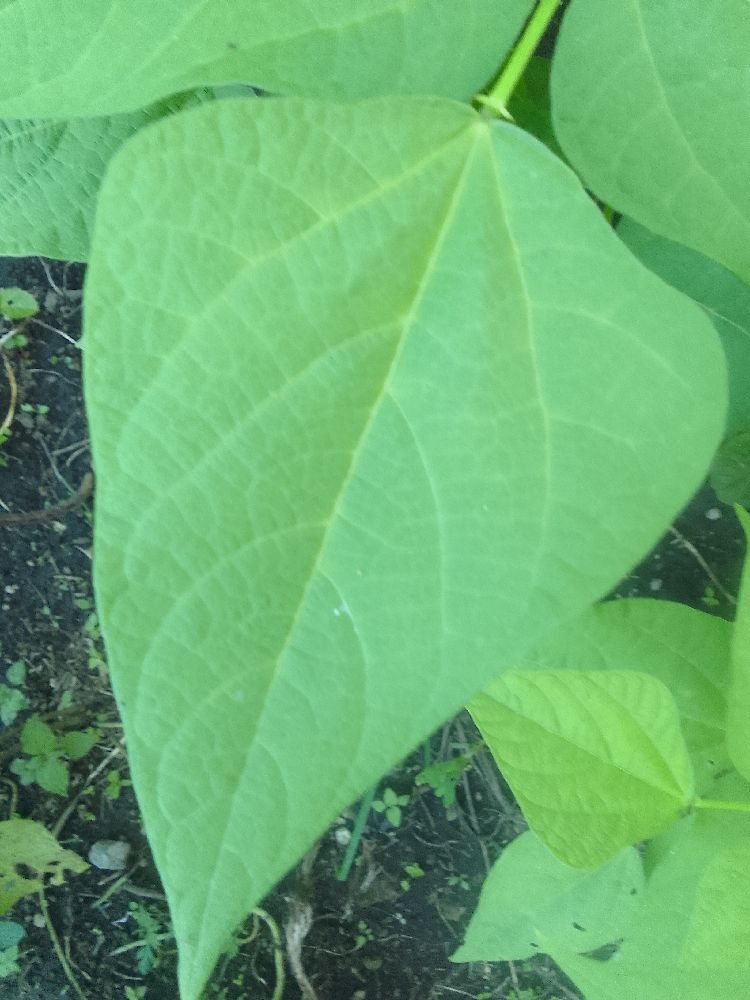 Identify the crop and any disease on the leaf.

common bean, healthy
